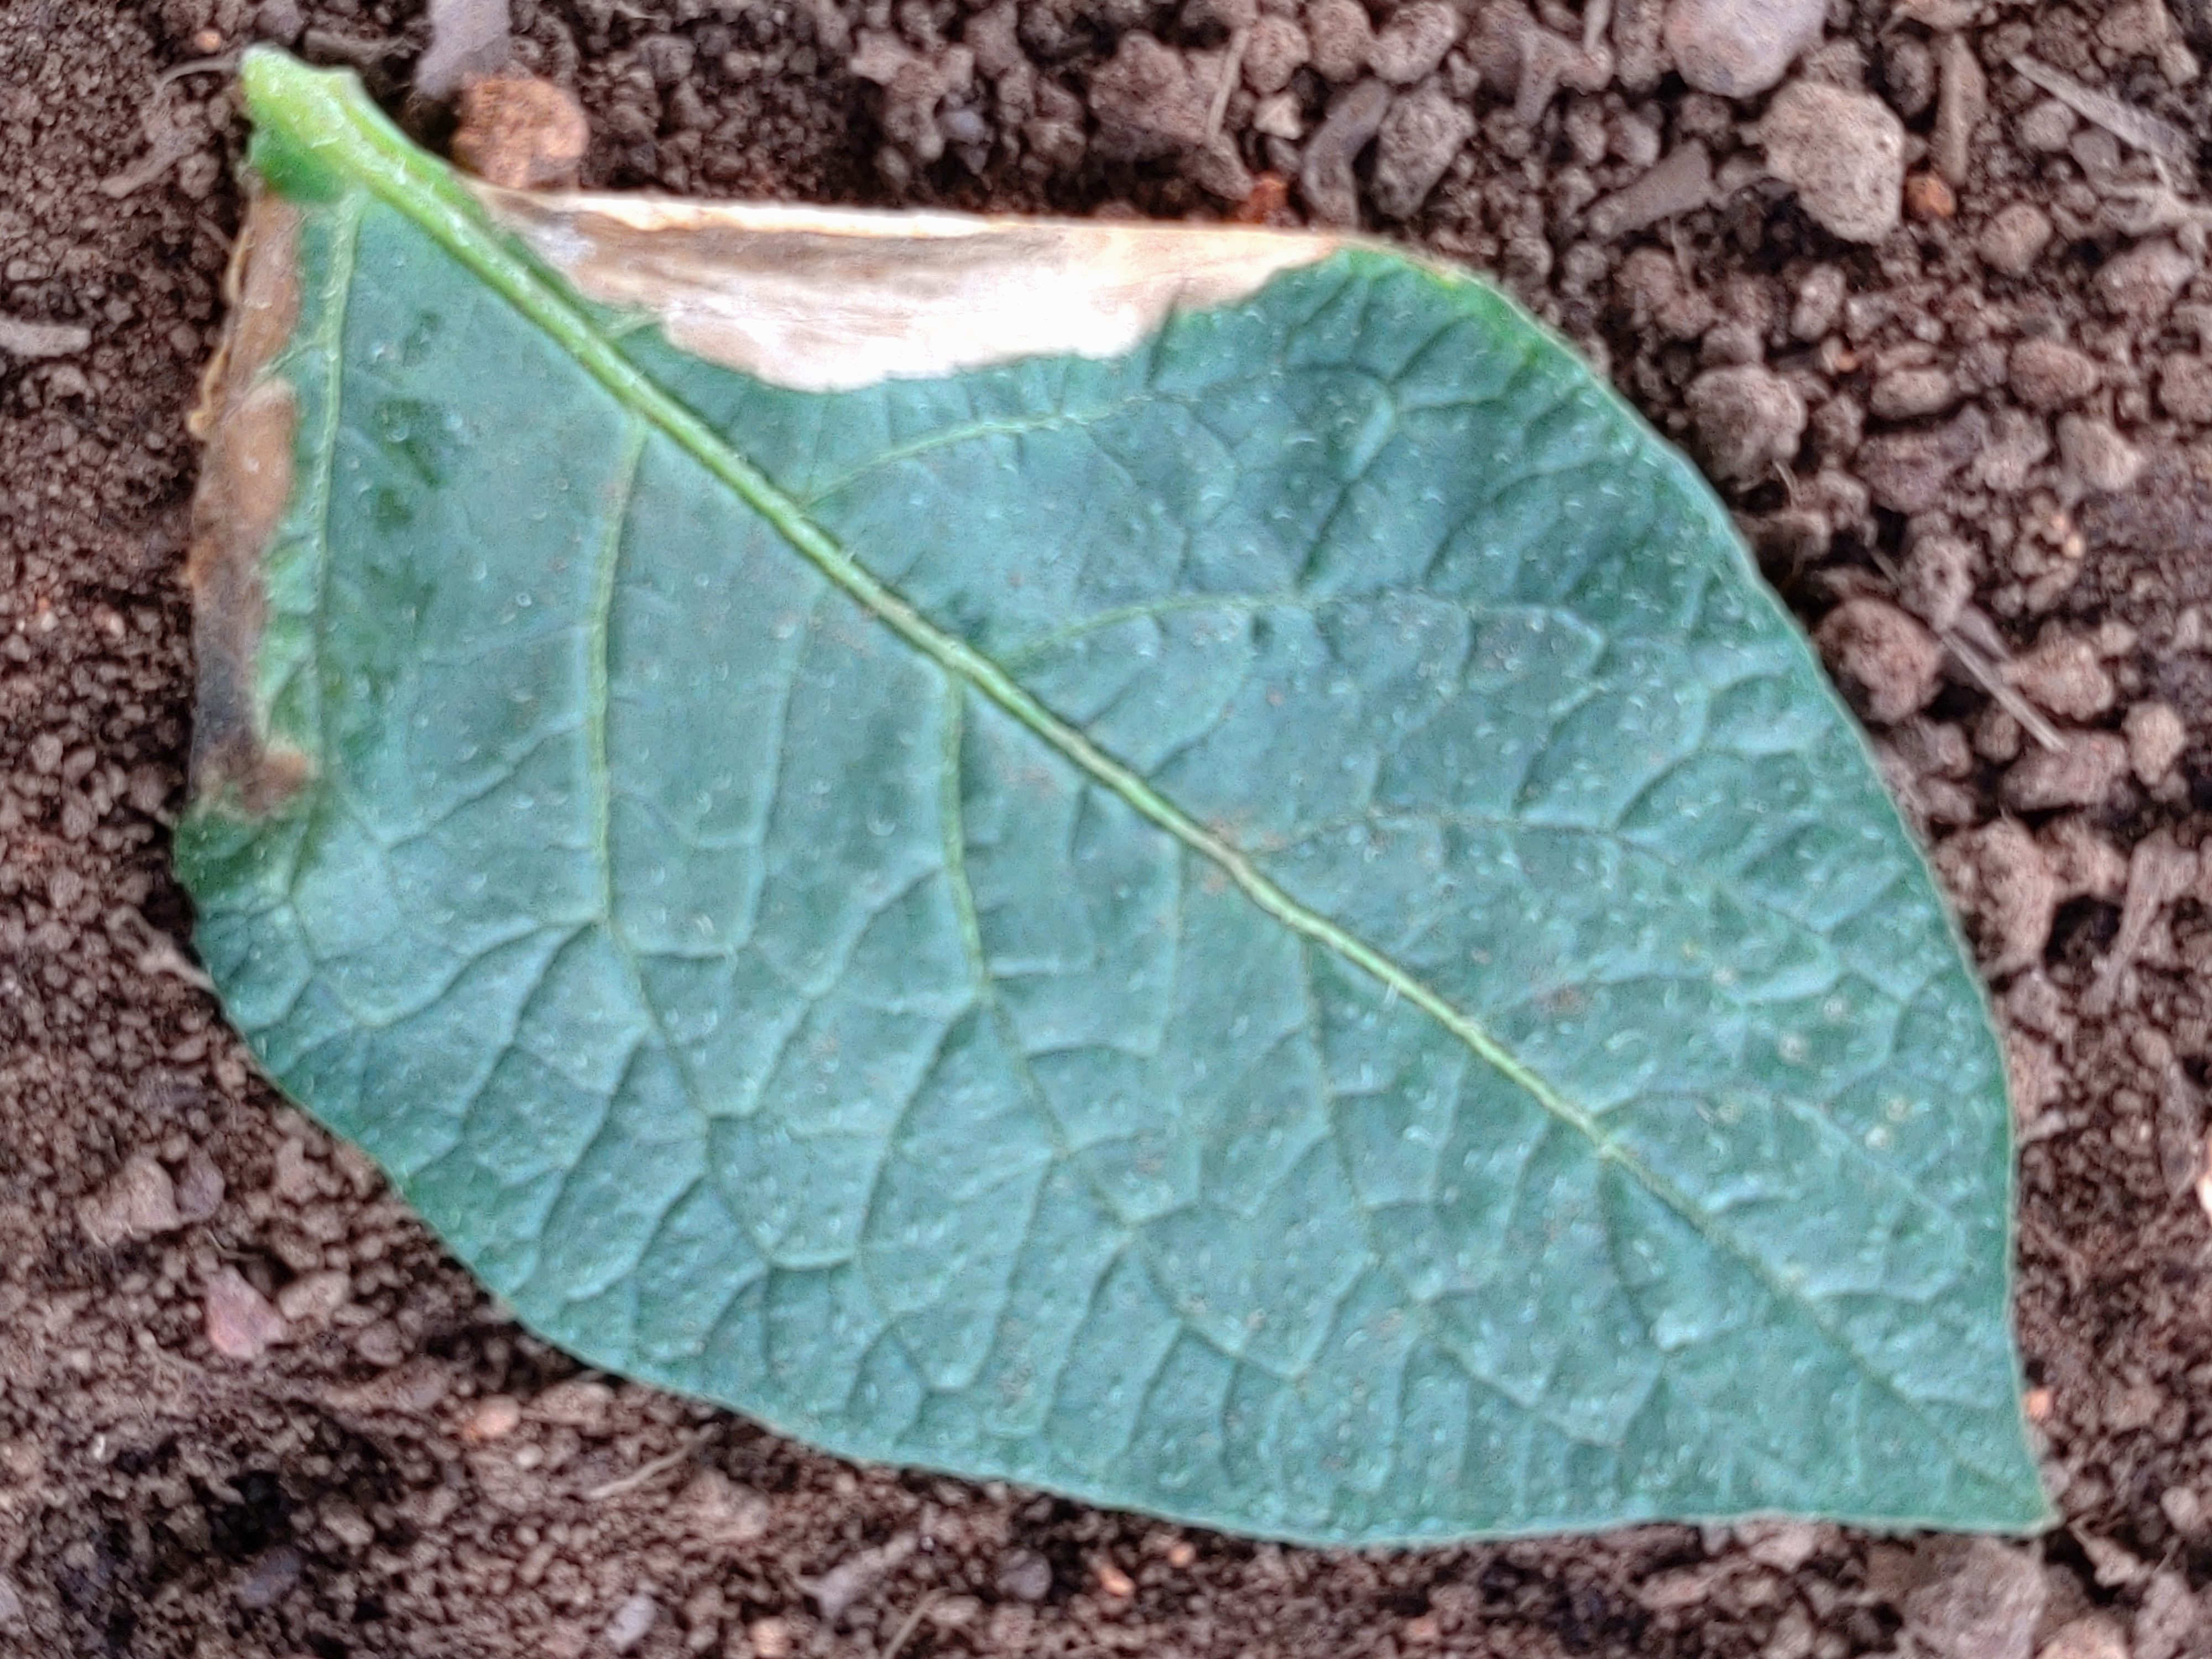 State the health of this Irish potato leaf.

early blight
